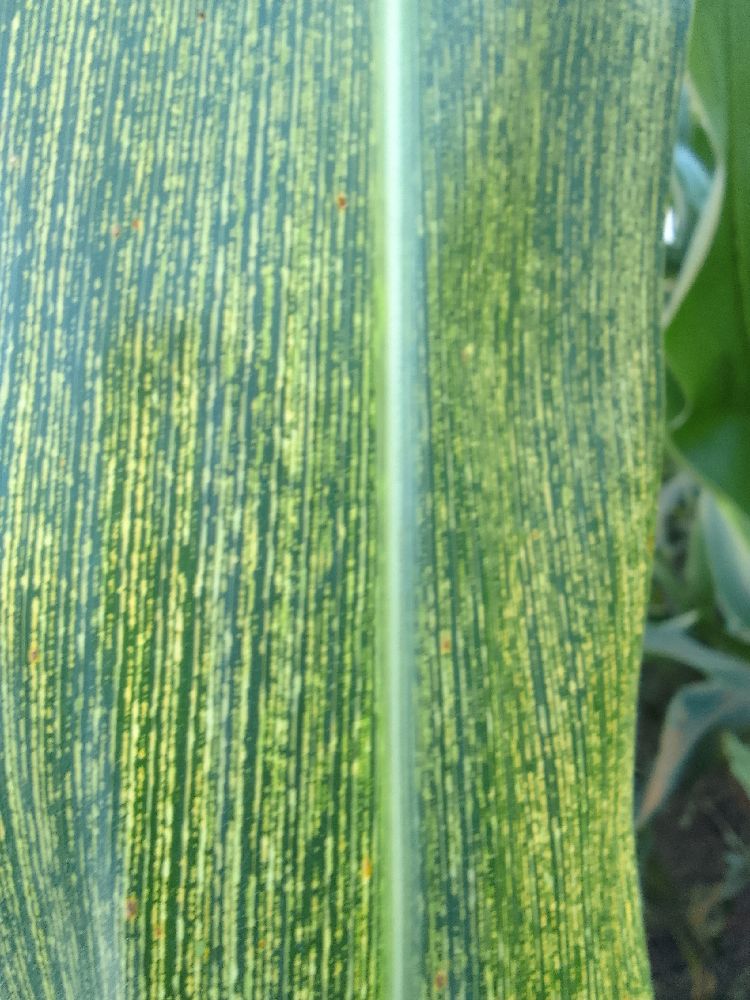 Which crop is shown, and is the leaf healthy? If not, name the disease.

maize, maize streak virus
